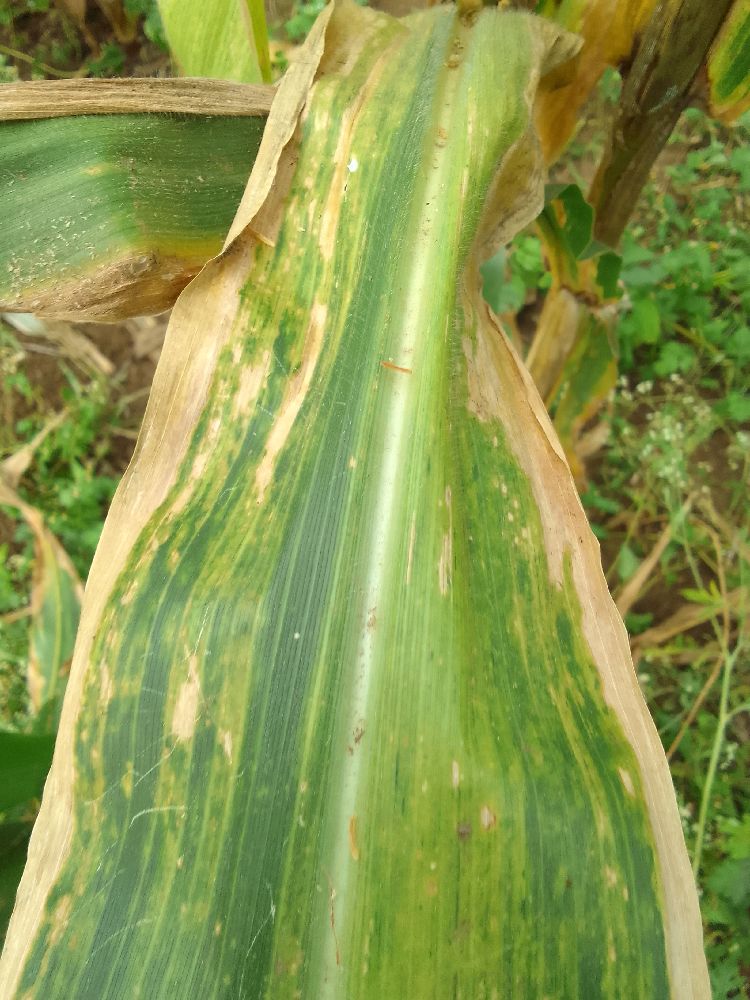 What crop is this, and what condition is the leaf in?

maize, maize lethal necrosis
